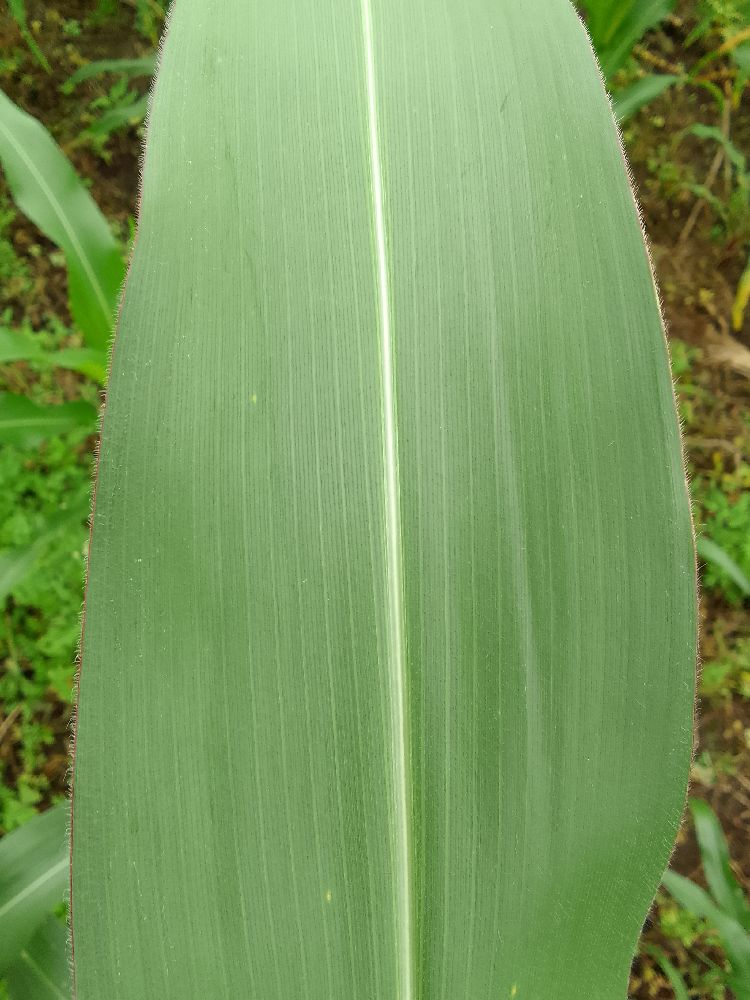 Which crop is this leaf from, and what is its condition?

maize, healthy
